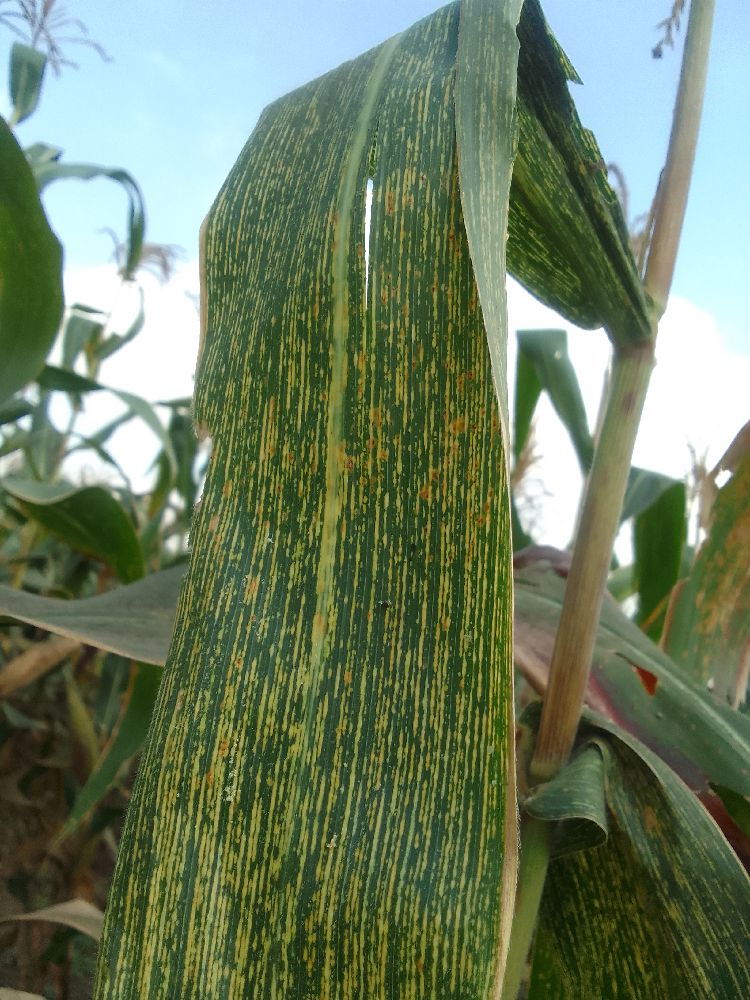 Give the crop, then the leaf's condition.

maize, maize streak virus
